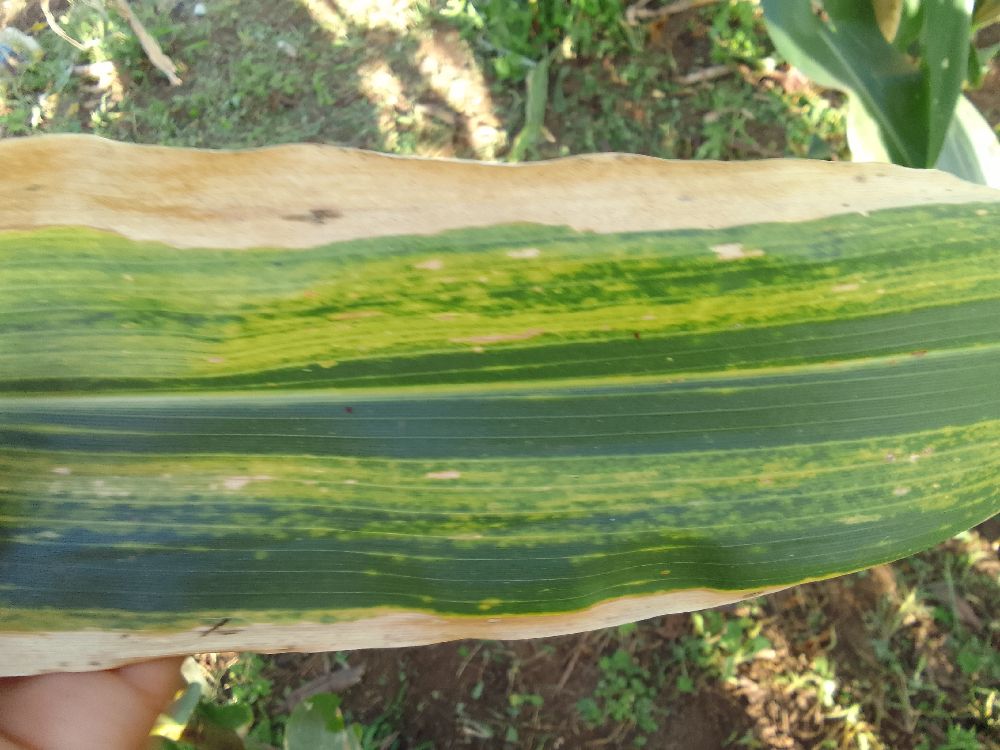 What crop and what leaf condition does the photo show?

maize, maize lethal necrosis
